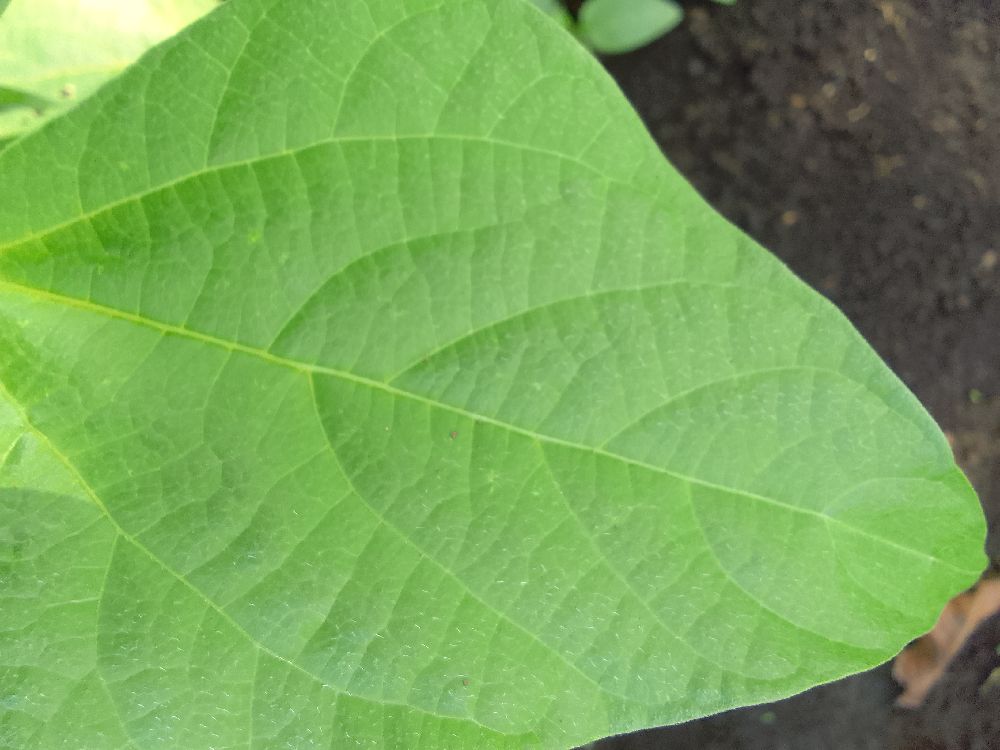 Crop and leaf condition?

common bean, healthy
